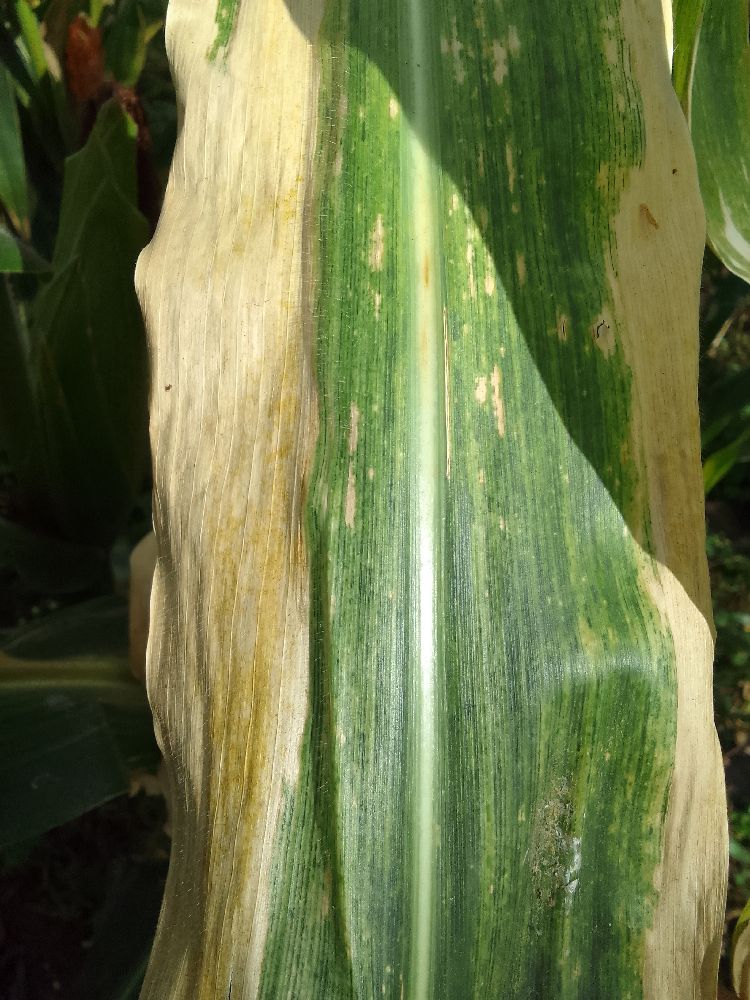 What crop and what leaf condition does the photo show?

maize, maize lethal necrosis
